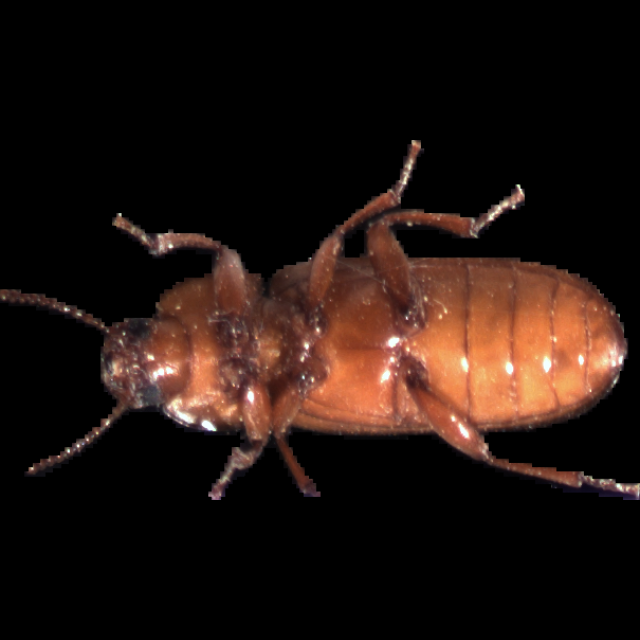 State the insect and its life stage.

mealworm beetle
